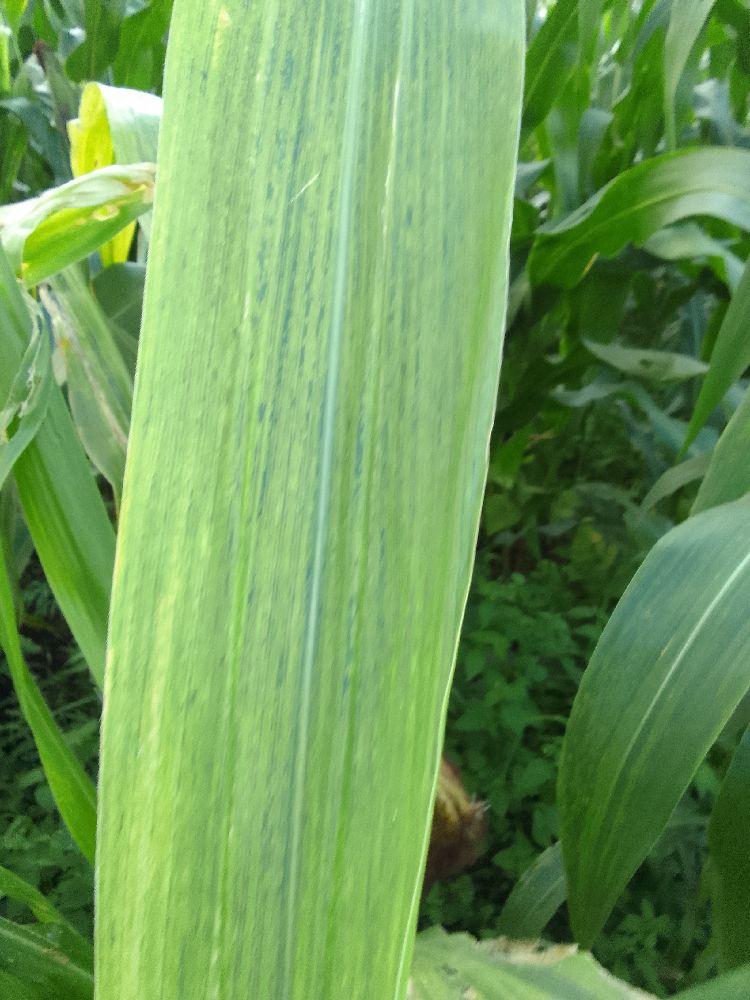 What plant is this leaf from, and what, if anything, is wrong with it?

maize, maize lethal necrosis
